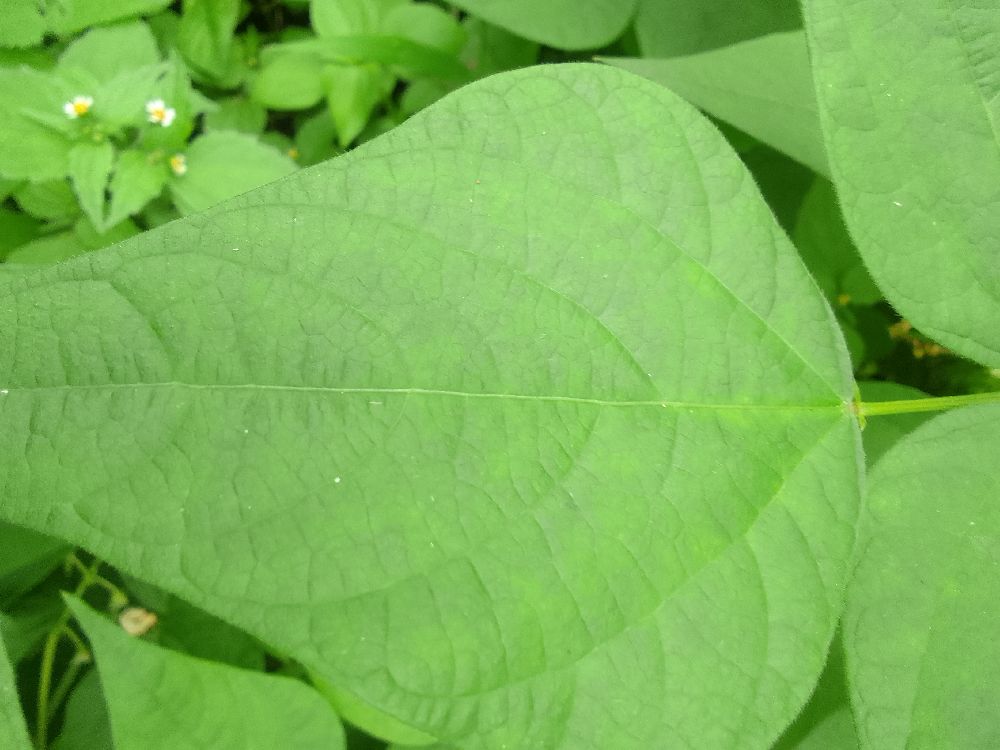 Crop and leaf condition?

common bean, healthy
